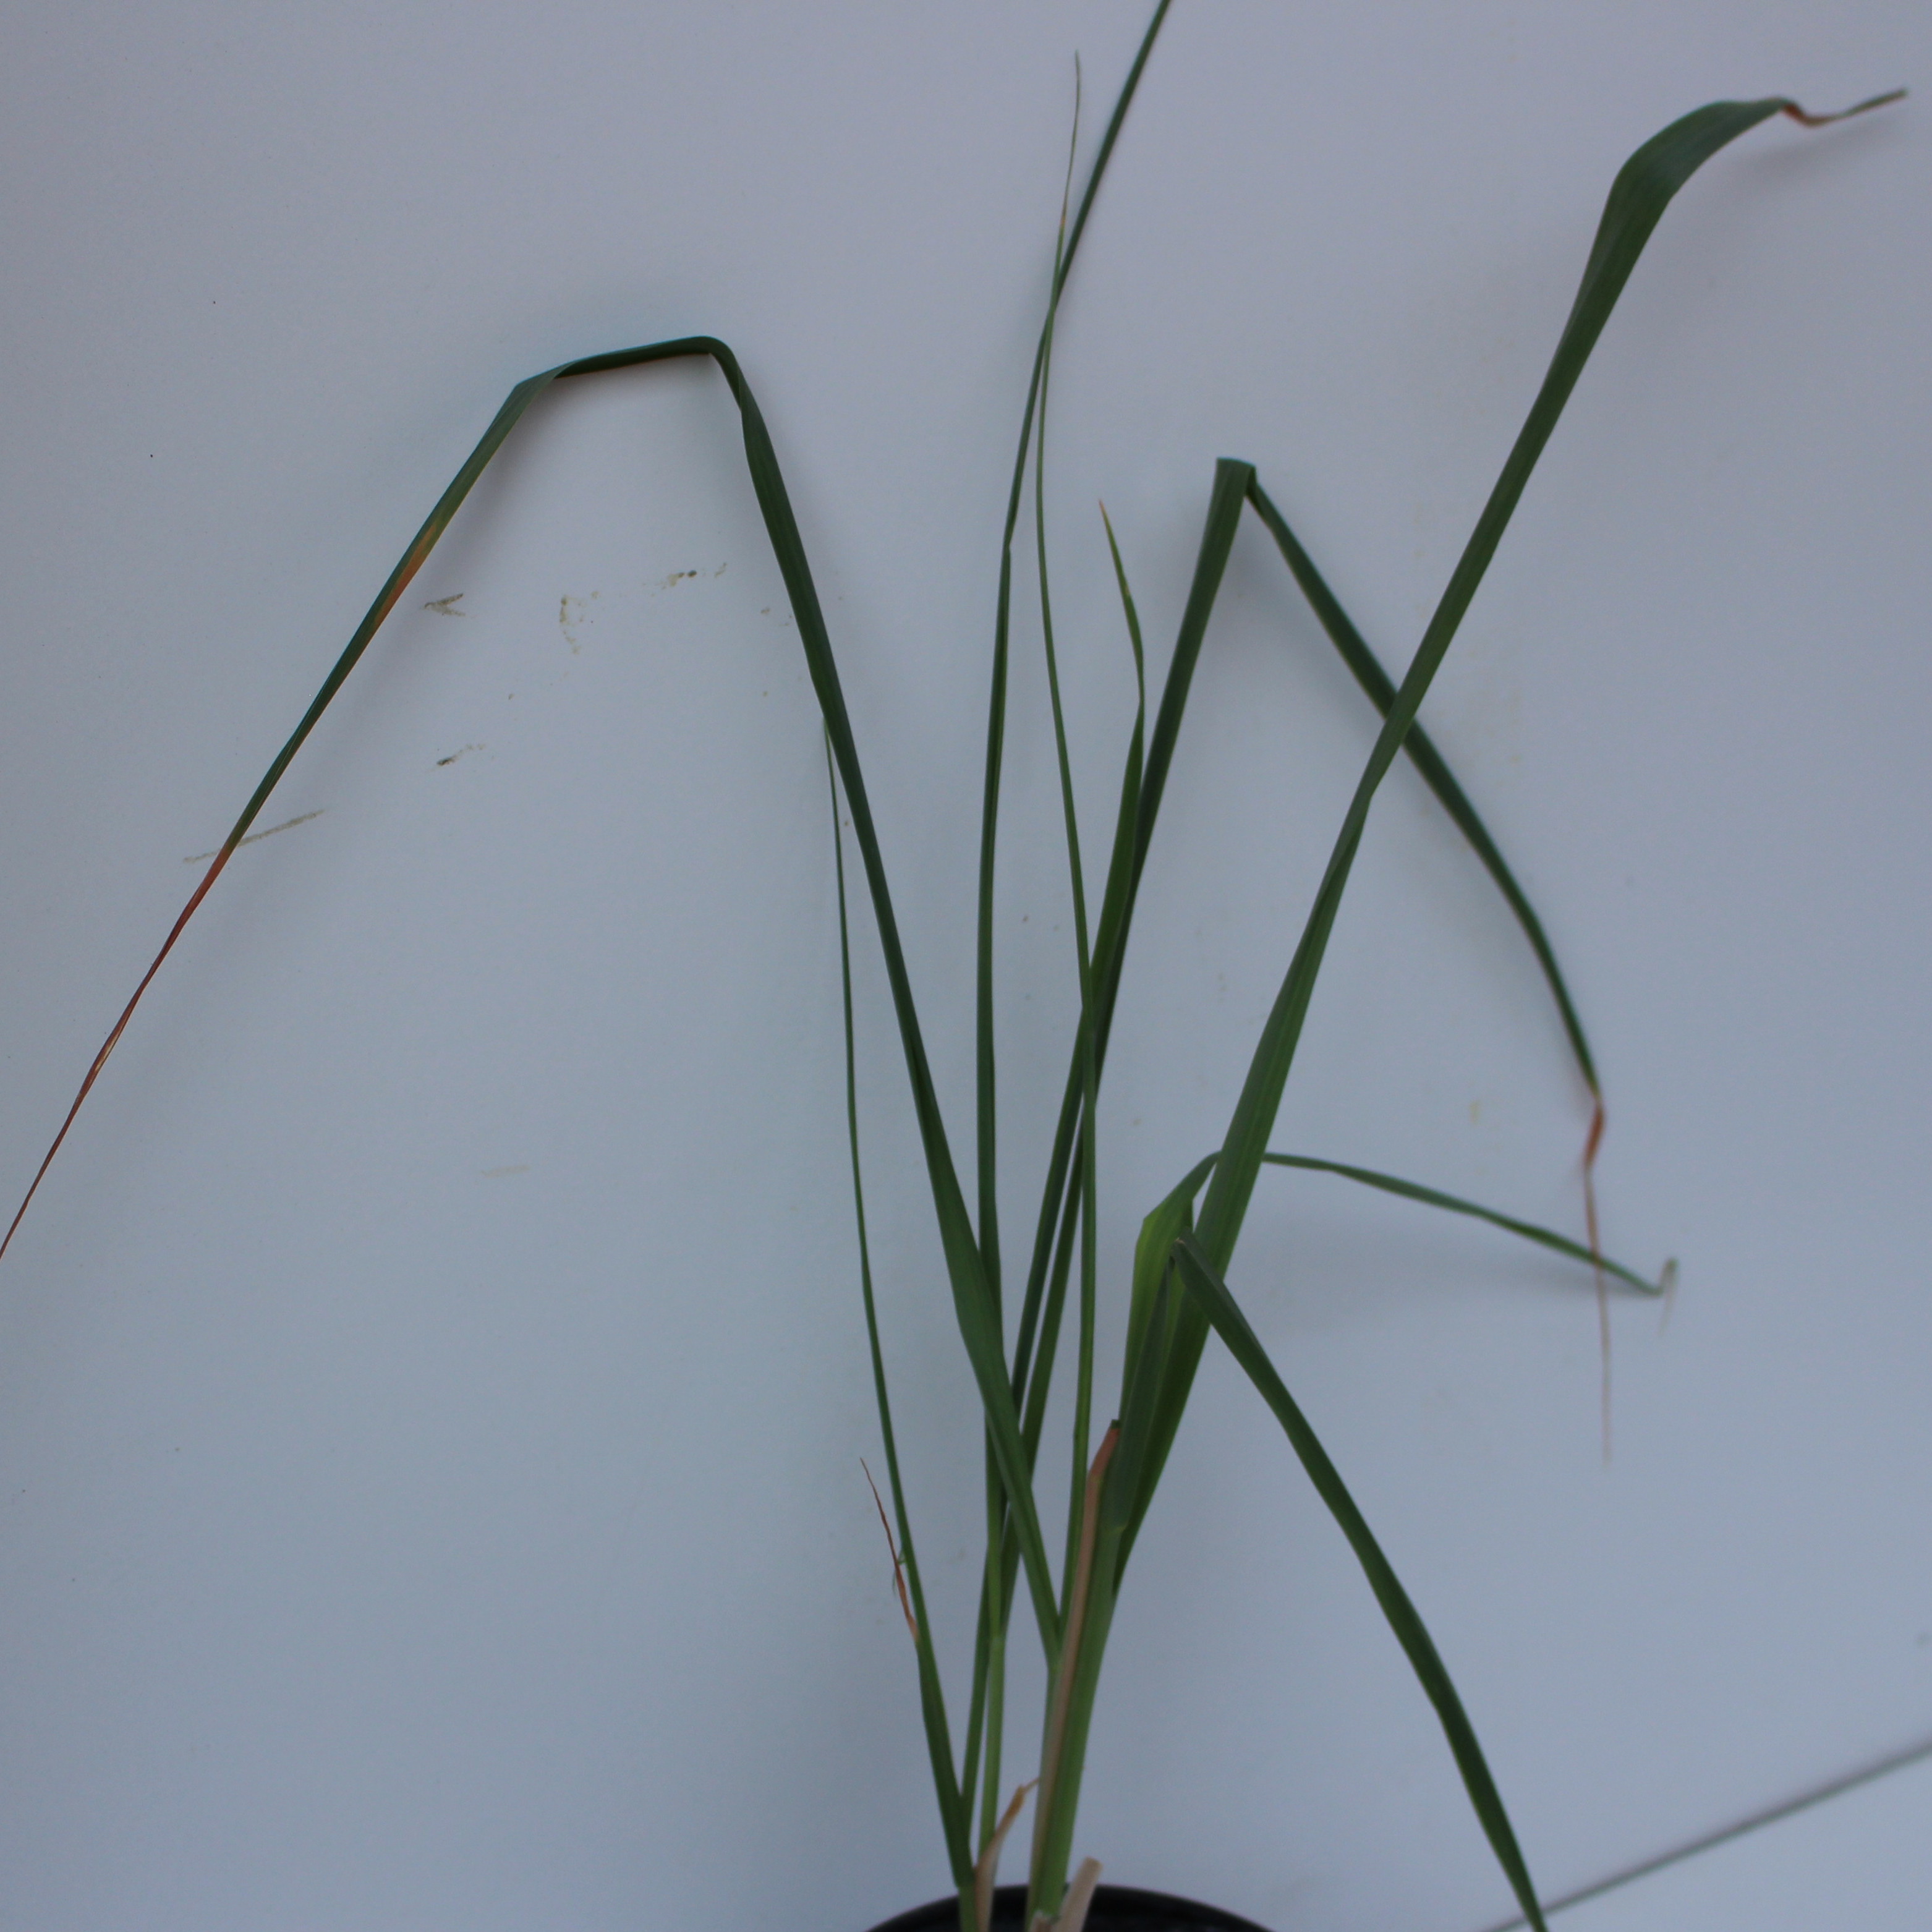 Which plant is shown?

Avena sterilis
